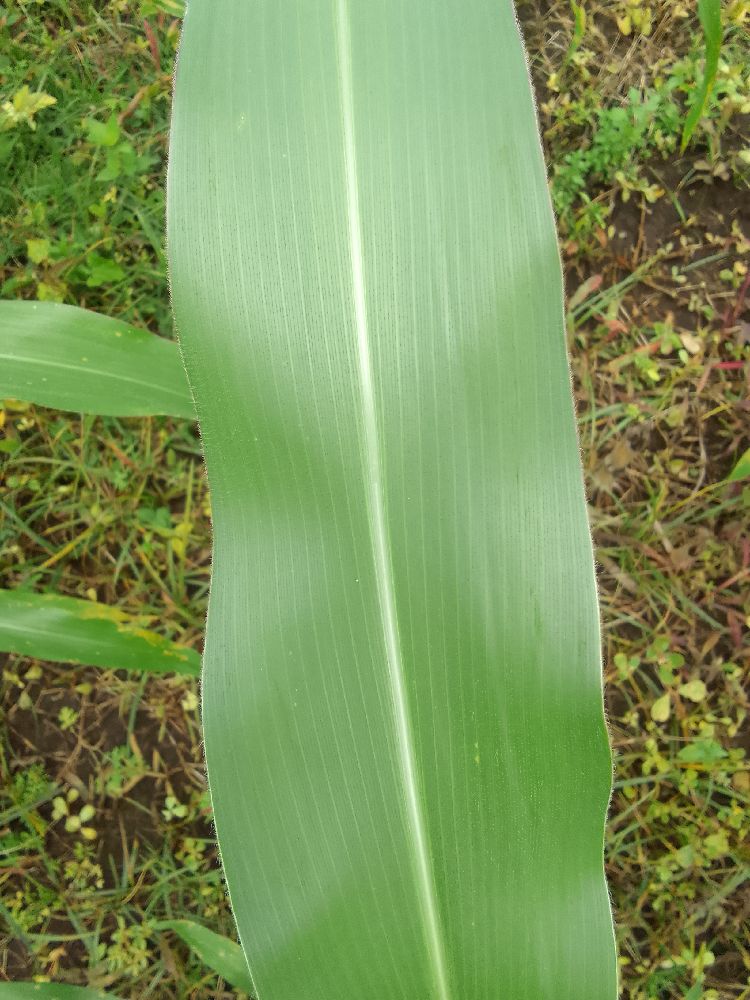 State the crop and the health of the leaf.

maize, healthy
